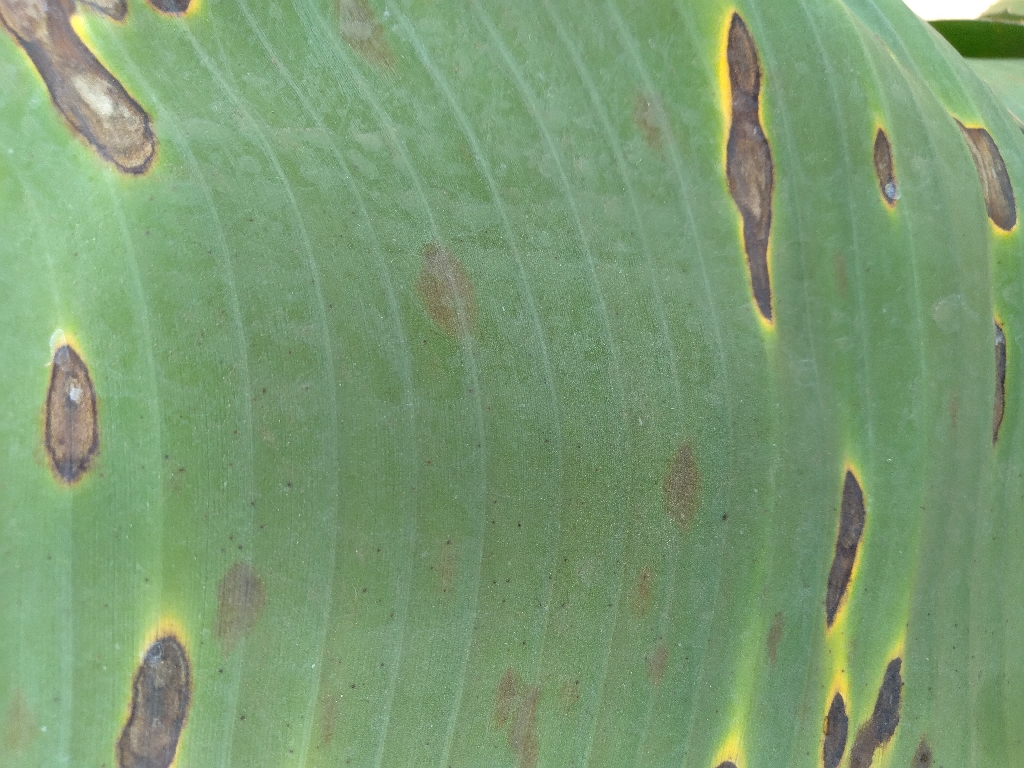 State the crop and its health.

banana, black sigatoka
